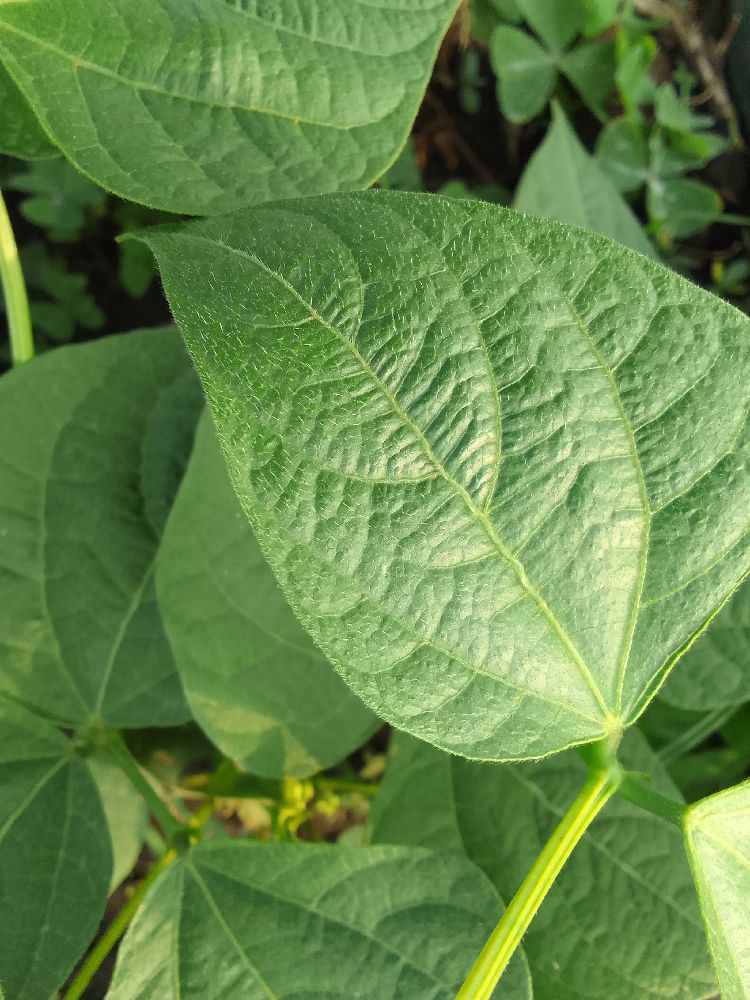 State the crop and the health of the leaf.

common bean, healthy
